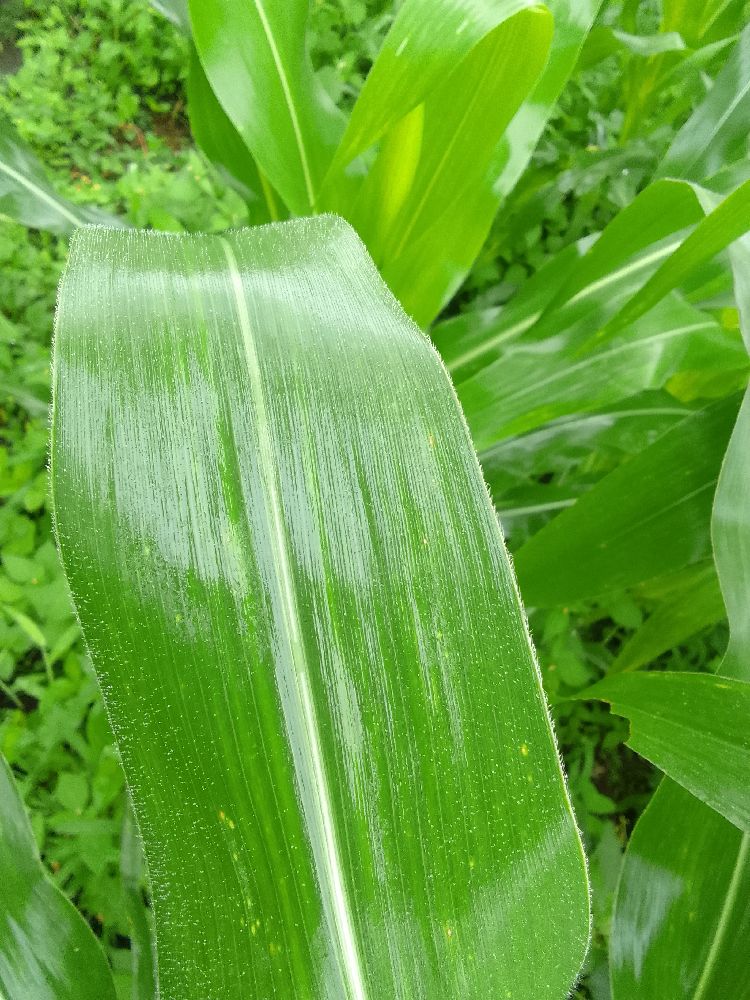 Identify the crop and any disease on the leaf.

maize, healthy
